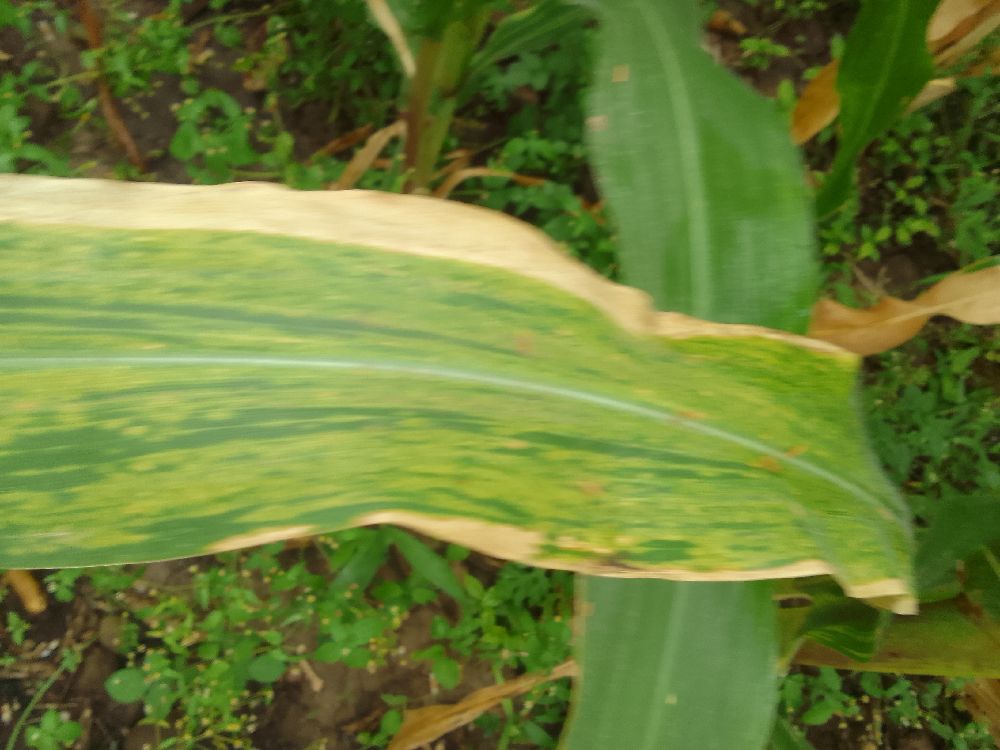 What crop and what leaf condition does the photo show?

maize, maize lethal necrosis
